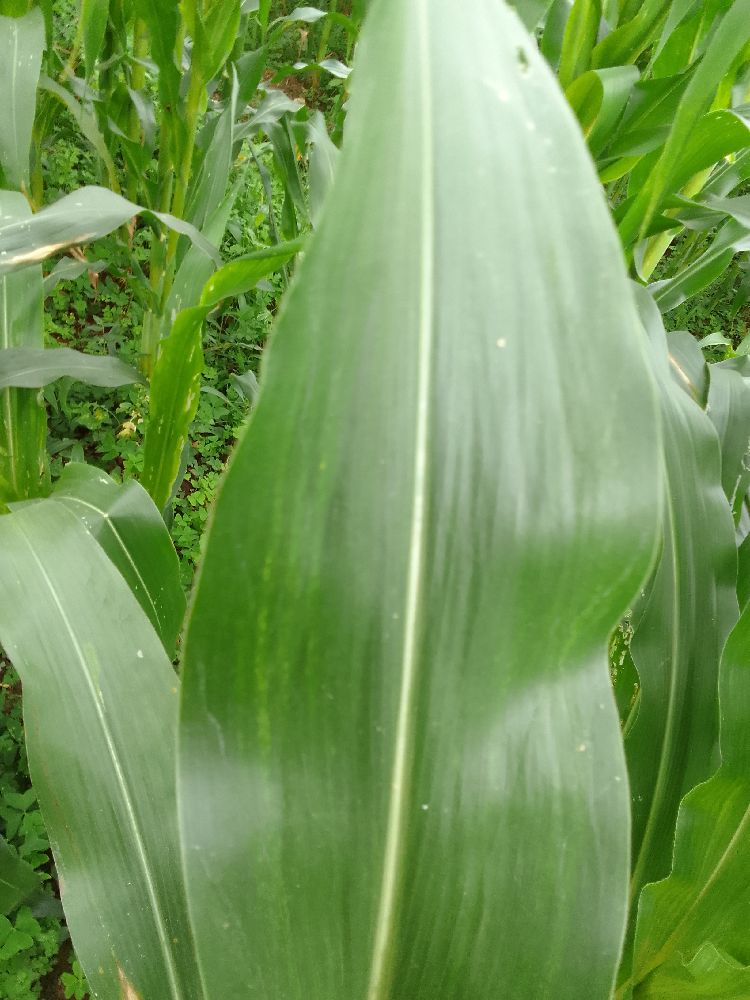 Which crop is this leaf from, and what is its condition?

maize, healthy
